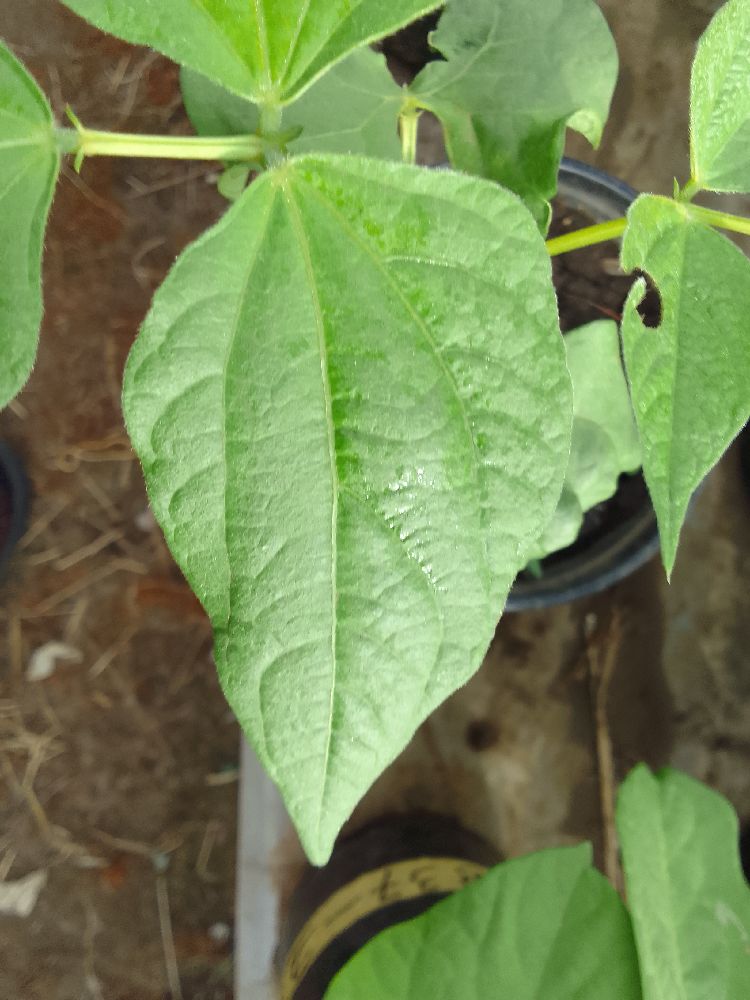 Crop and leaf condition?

common bean, healthy
